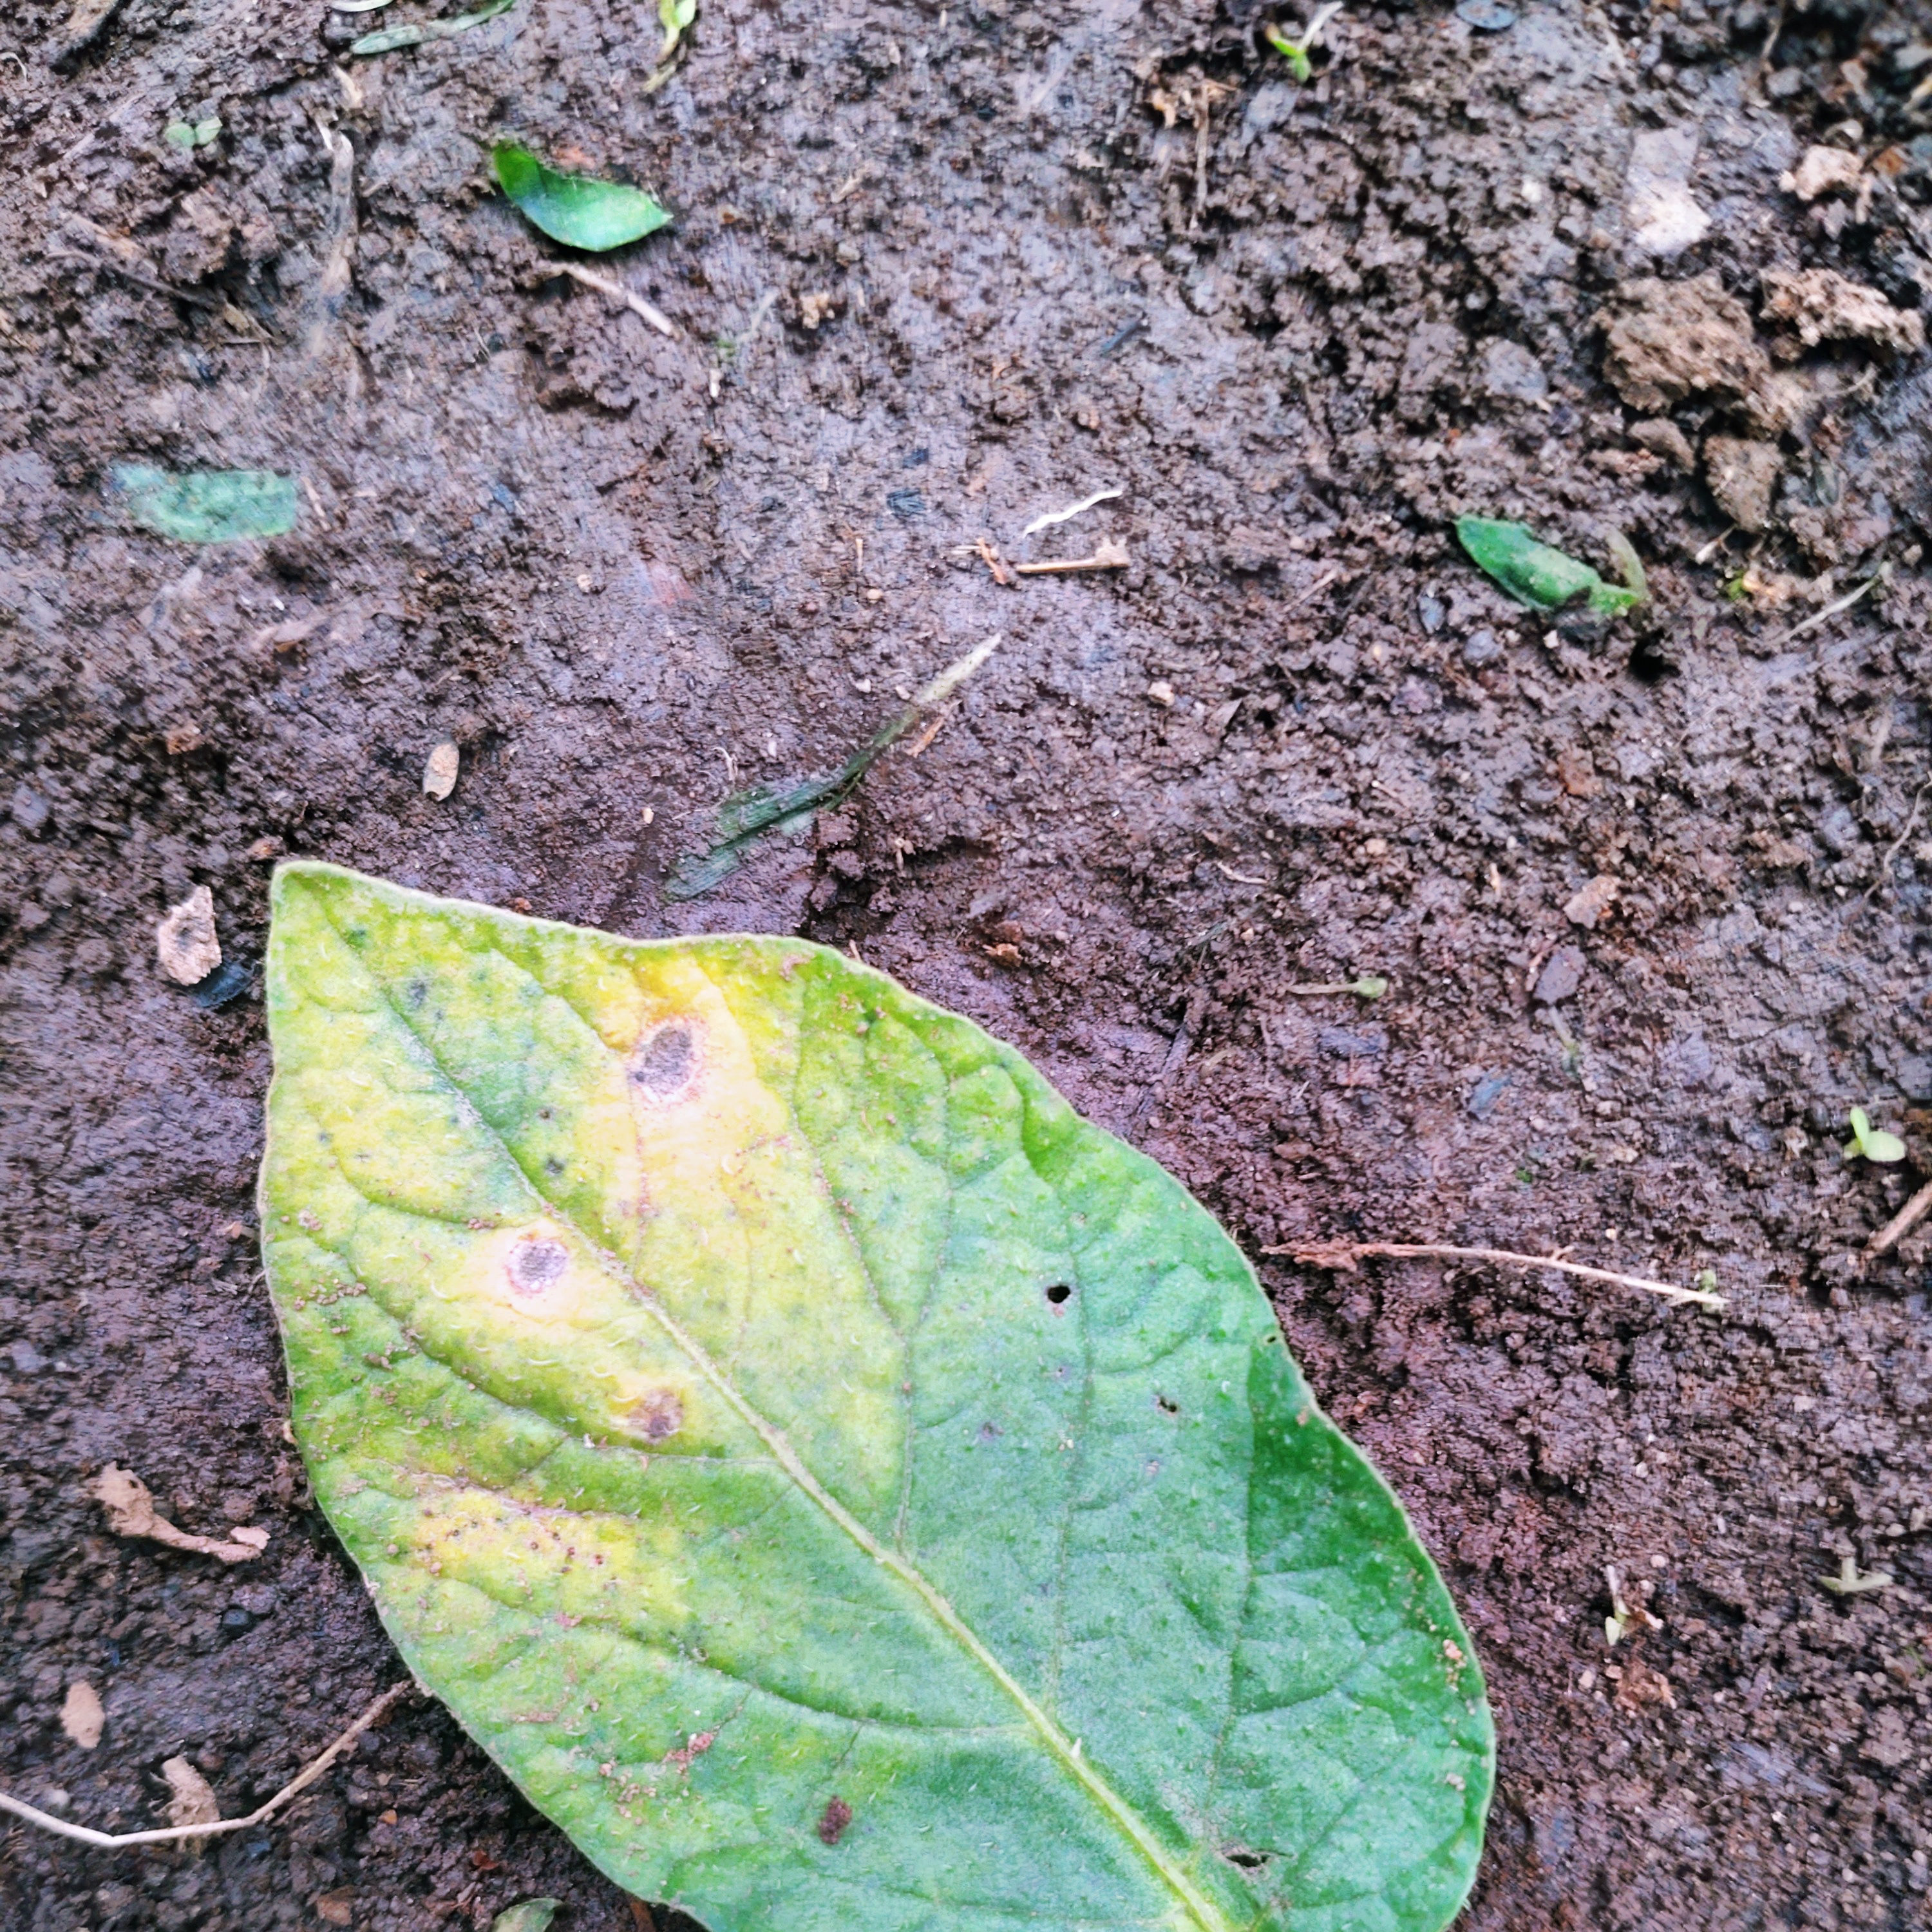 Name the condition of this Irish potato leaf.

late blight
